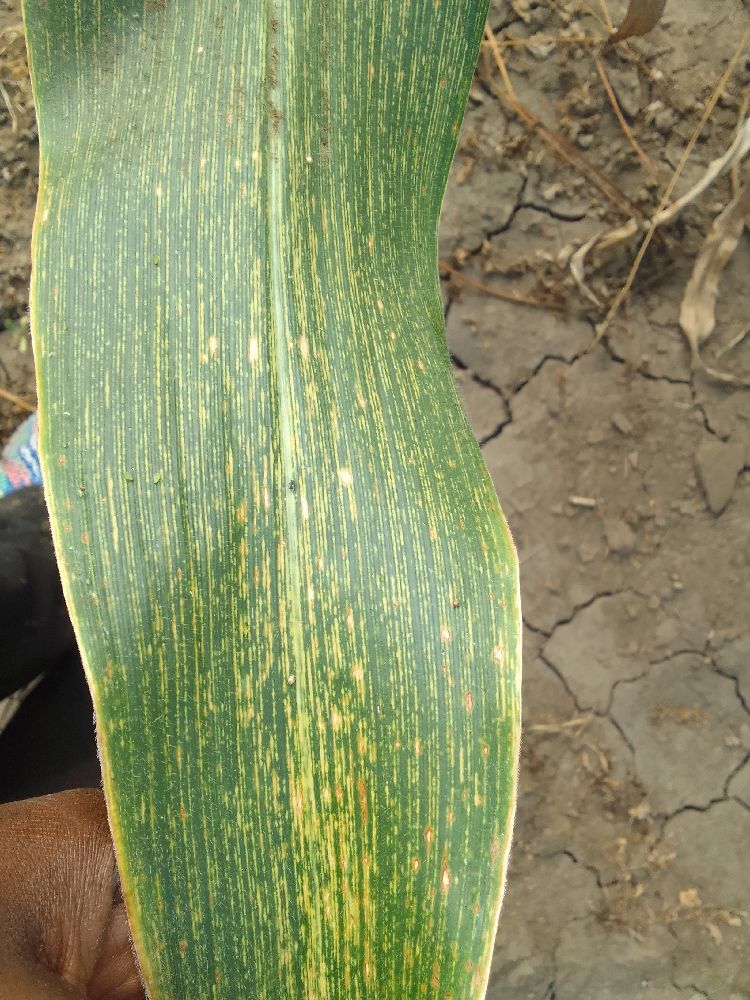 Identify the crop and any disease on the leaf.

maize, maize streak virus
